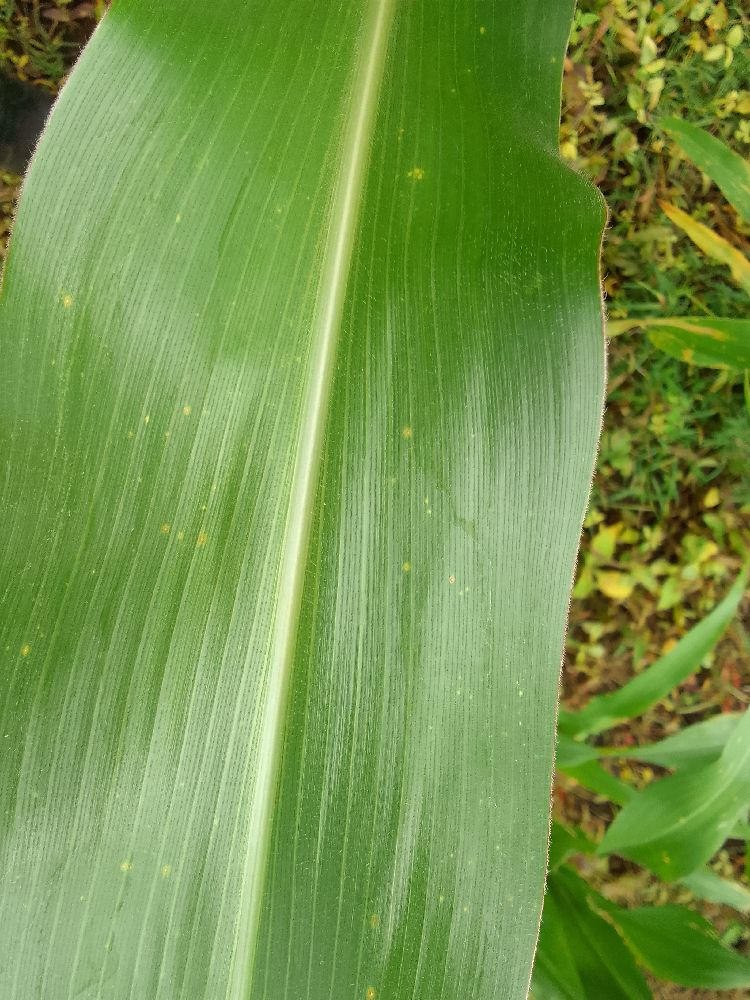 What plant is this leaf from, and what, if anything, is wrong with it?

maize, healthy
